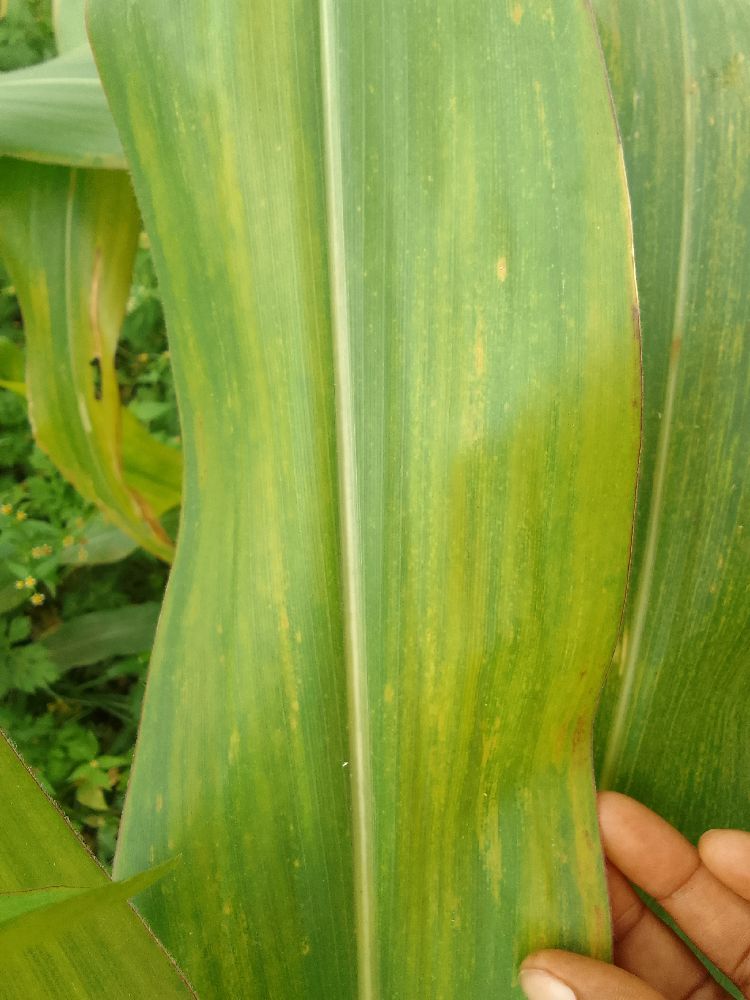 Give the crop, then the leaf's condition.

maize, maize lethal necrosis
